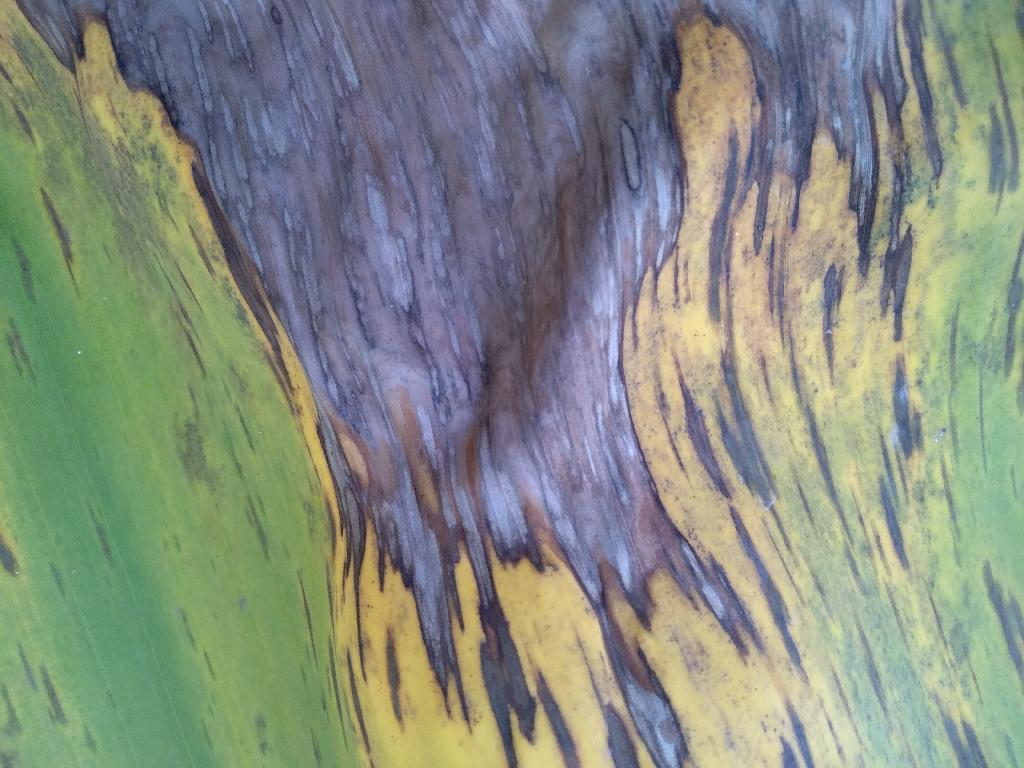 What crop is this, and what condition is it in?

banana, black sigatoka
